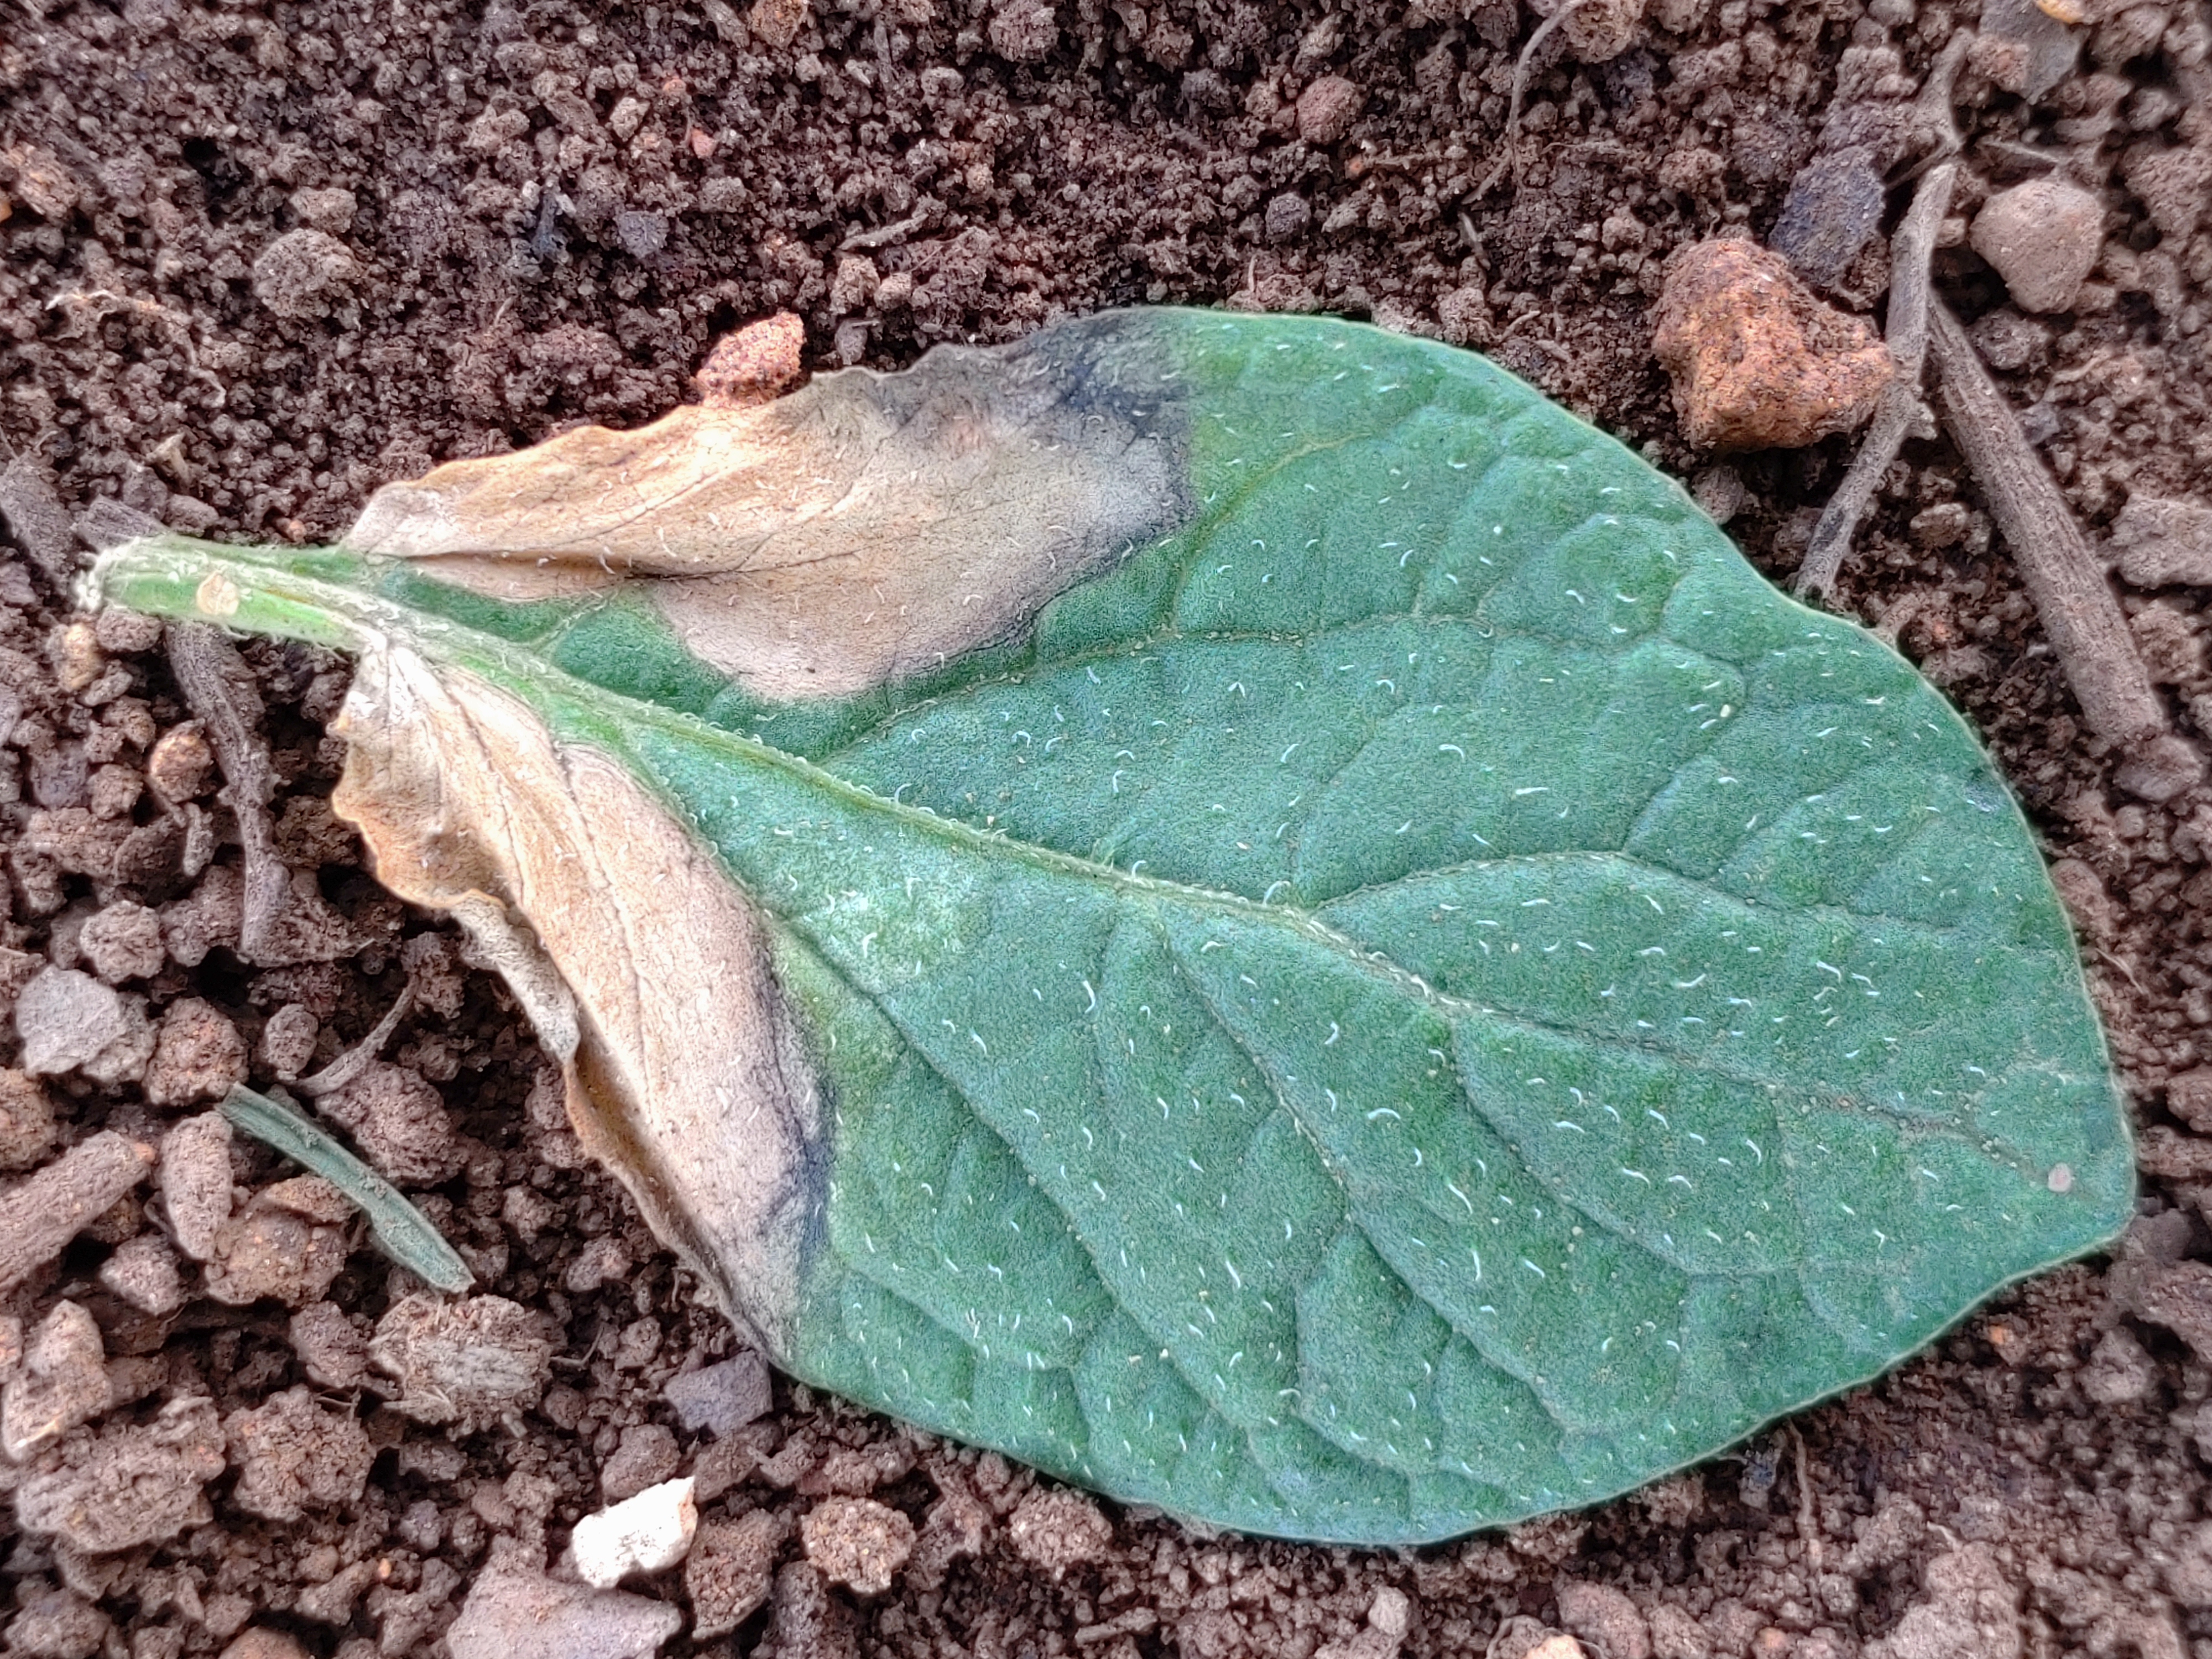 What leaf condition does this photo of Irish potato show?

early blight
